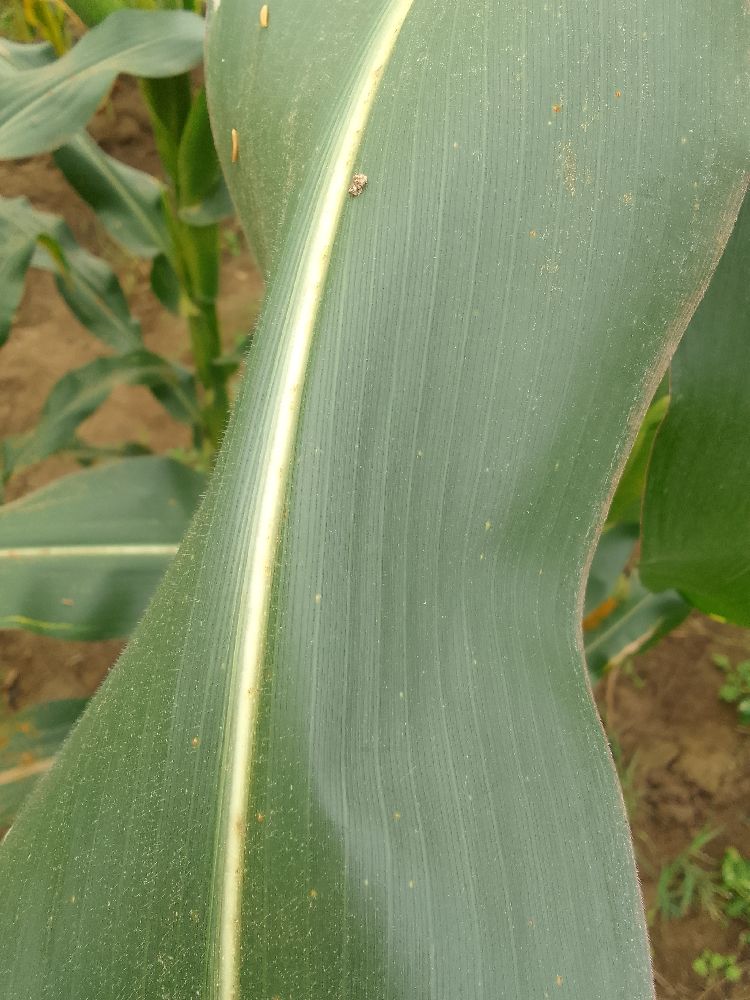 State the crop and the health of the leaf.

maize, healthy
